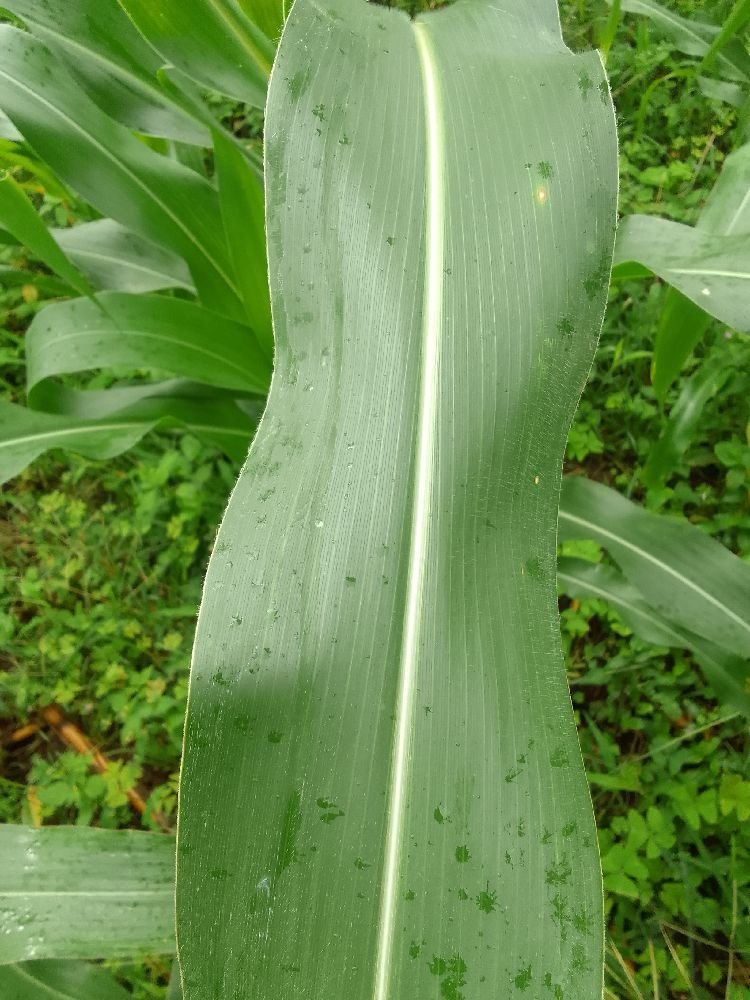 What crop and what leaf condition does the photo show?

maize, healthy
